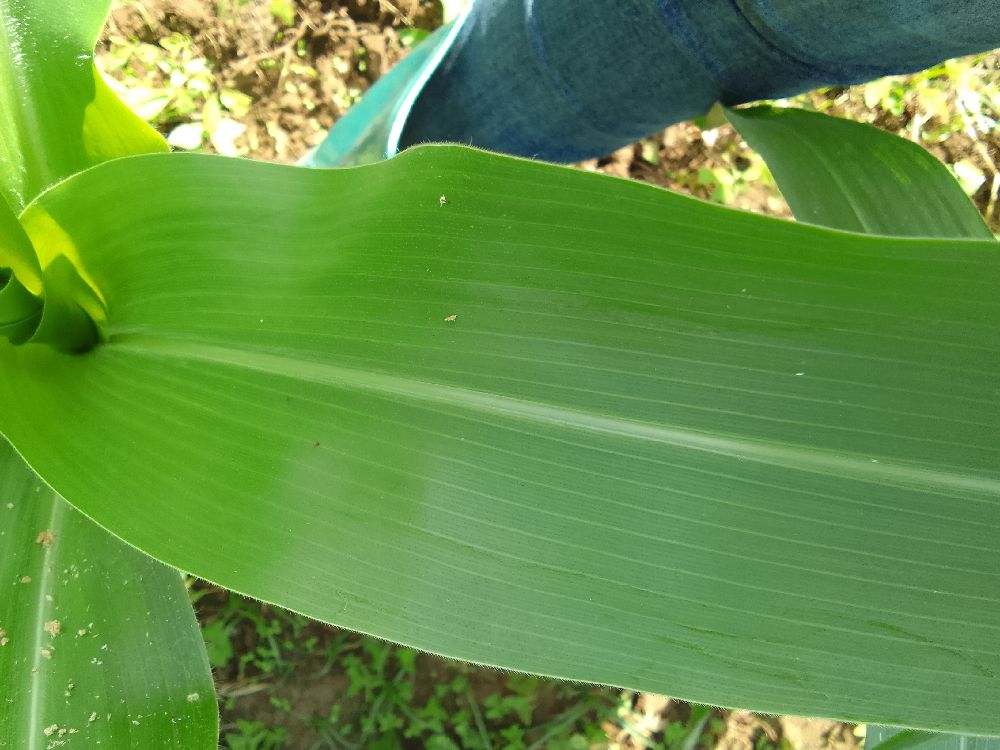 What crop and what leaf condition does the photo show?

maize, healthy
